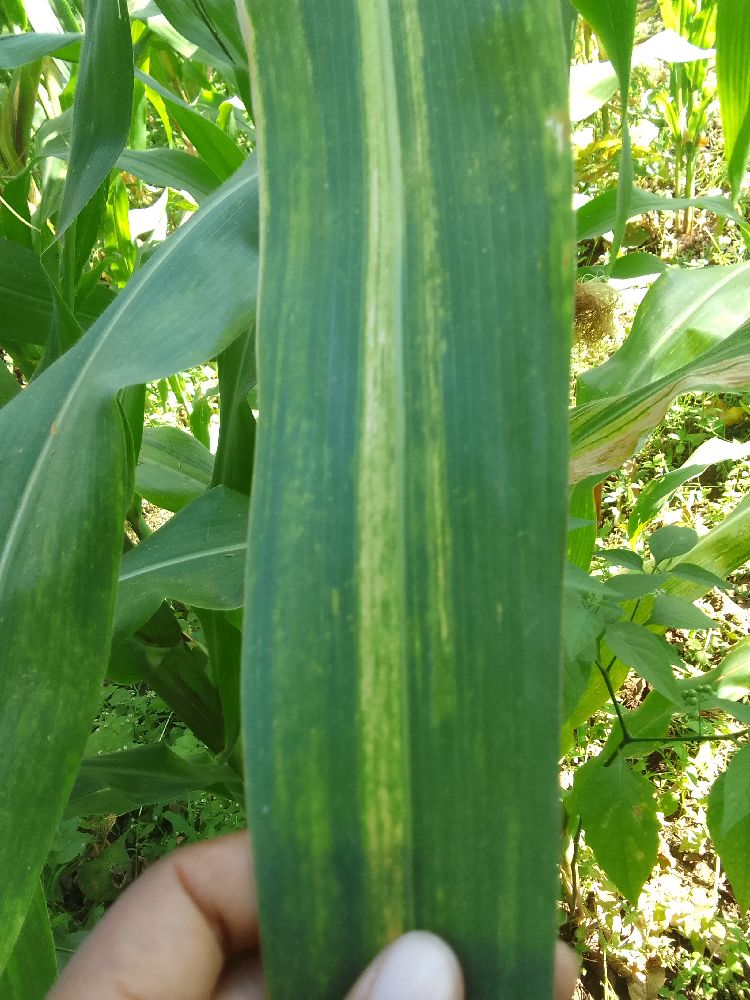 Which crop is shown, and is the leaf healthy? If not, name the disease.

maize, maize lethal necrosis
